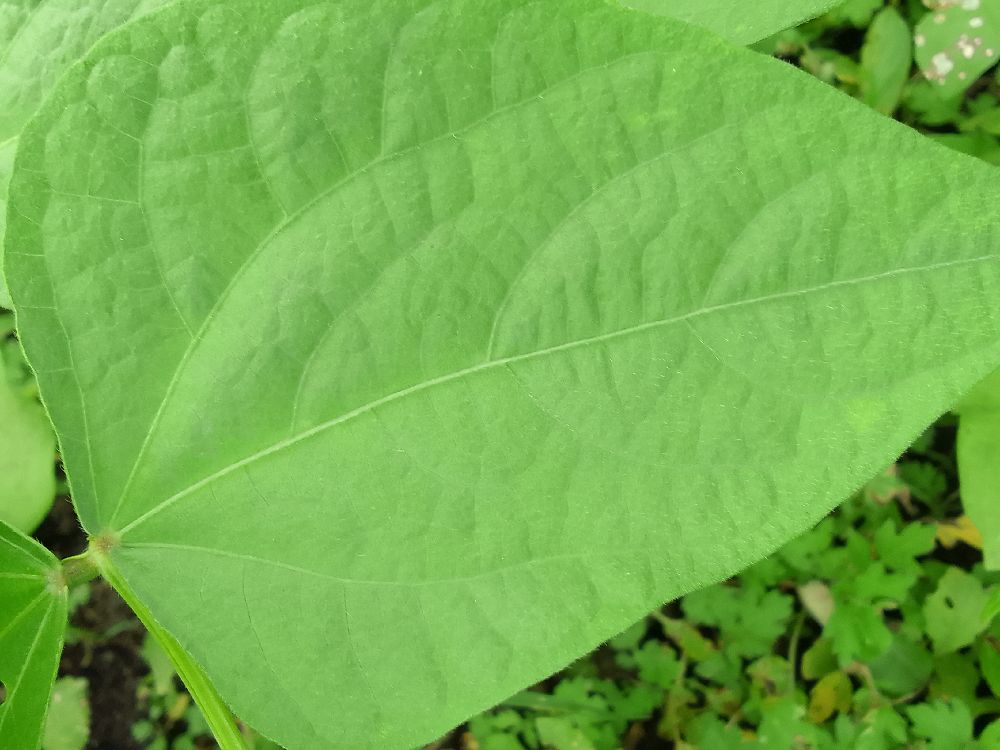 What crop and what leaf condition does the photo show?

common bean, healthy
